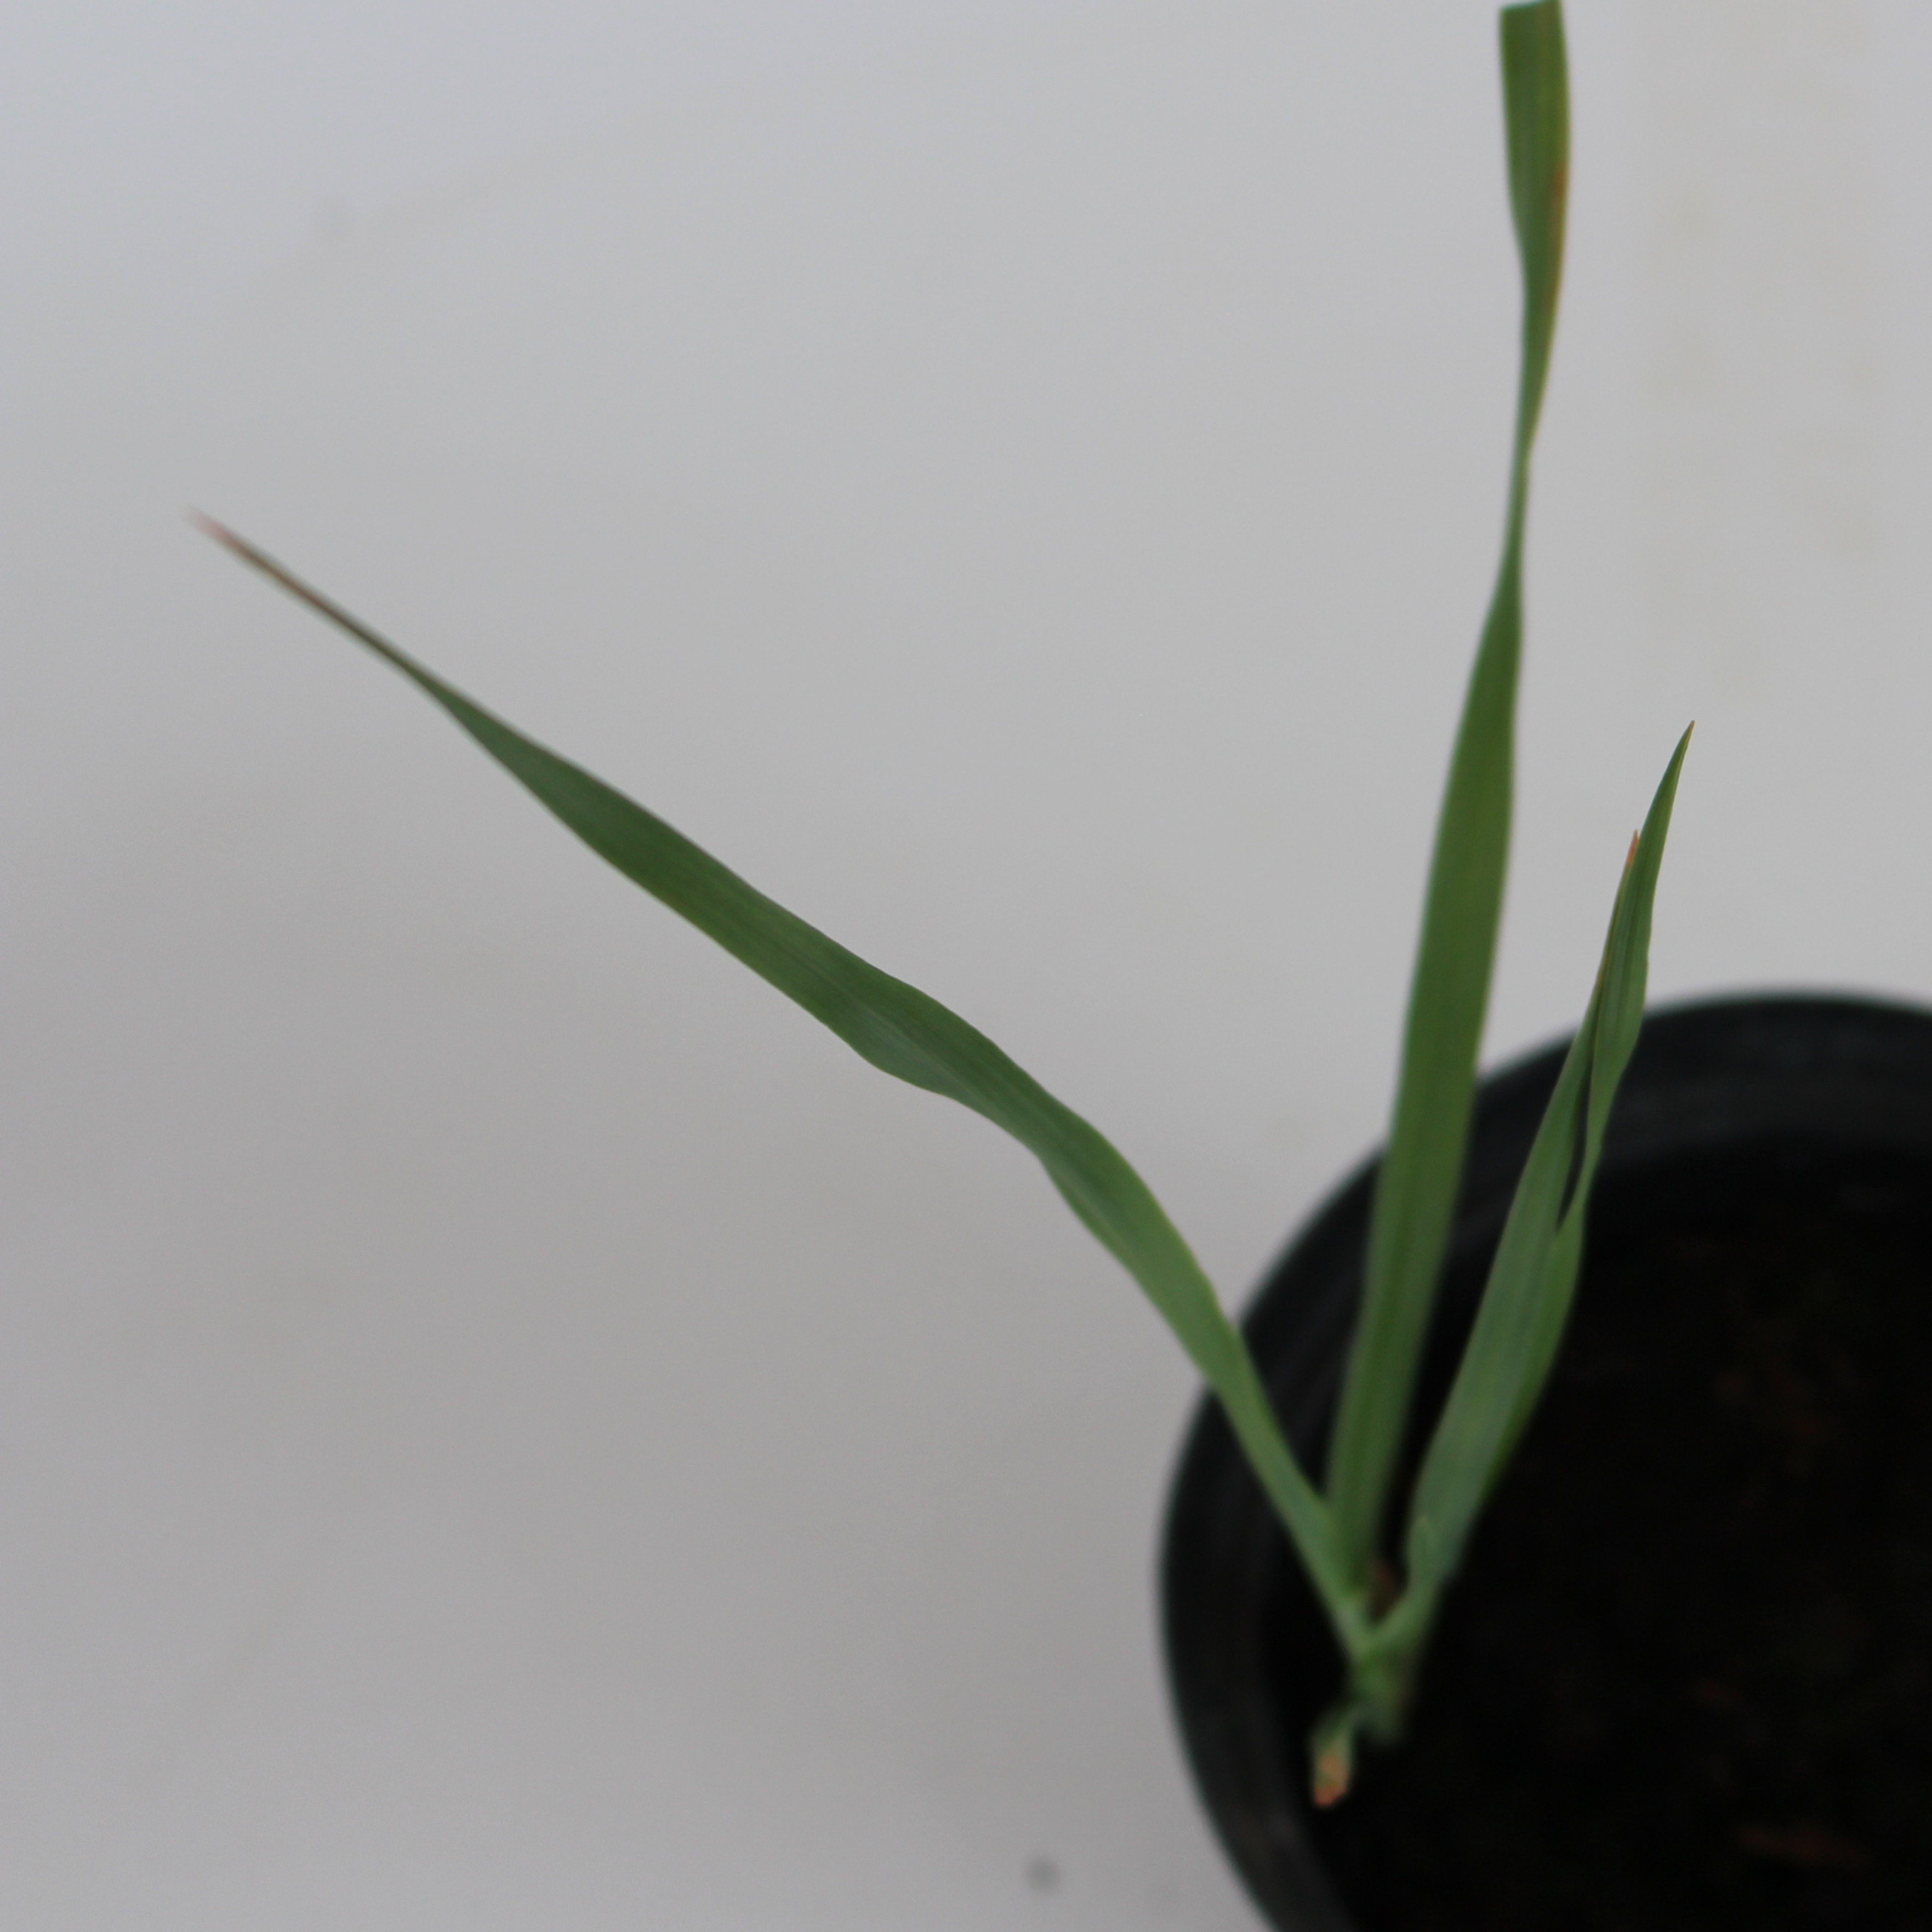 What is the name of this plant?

Avena sterilis
